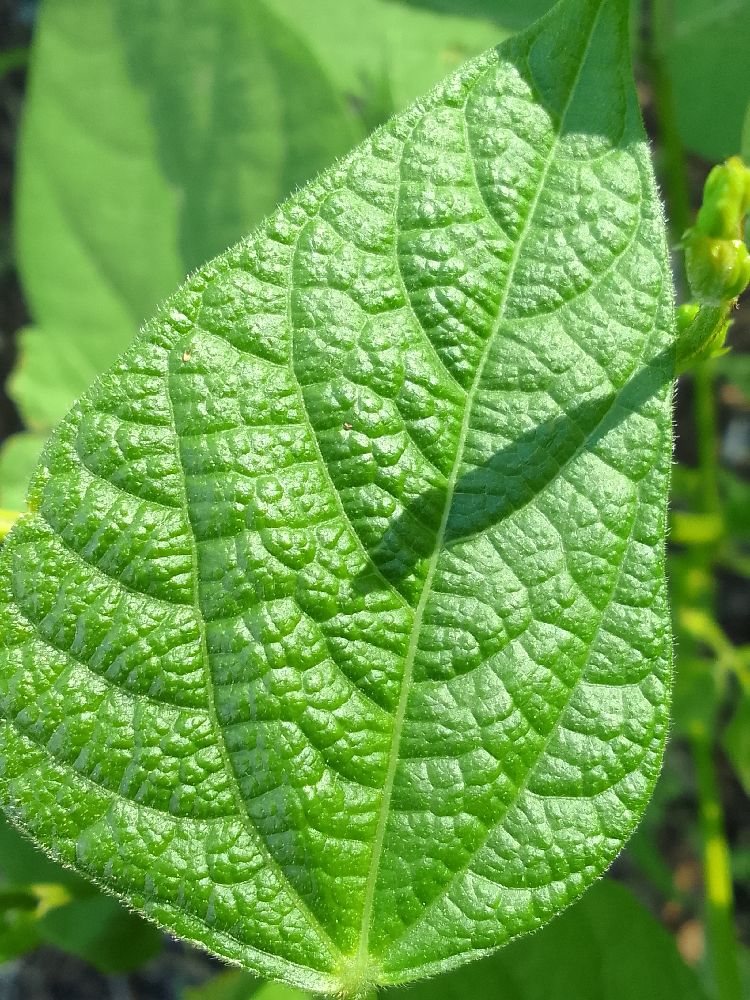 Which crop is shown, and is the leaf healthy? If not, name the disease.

common bean, healthy
